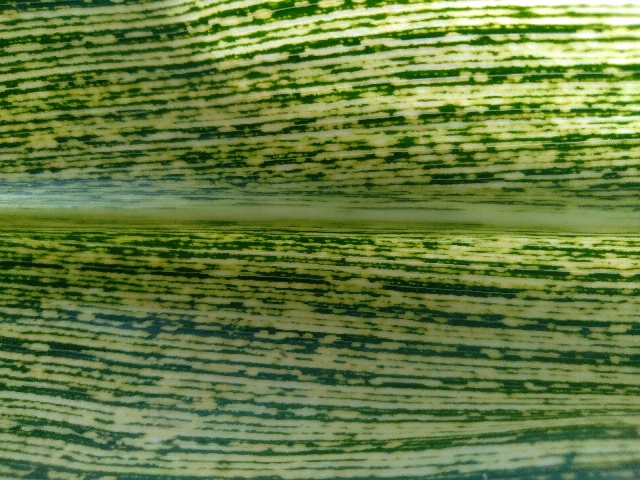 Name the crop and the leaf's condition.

maize, maize streak virus
